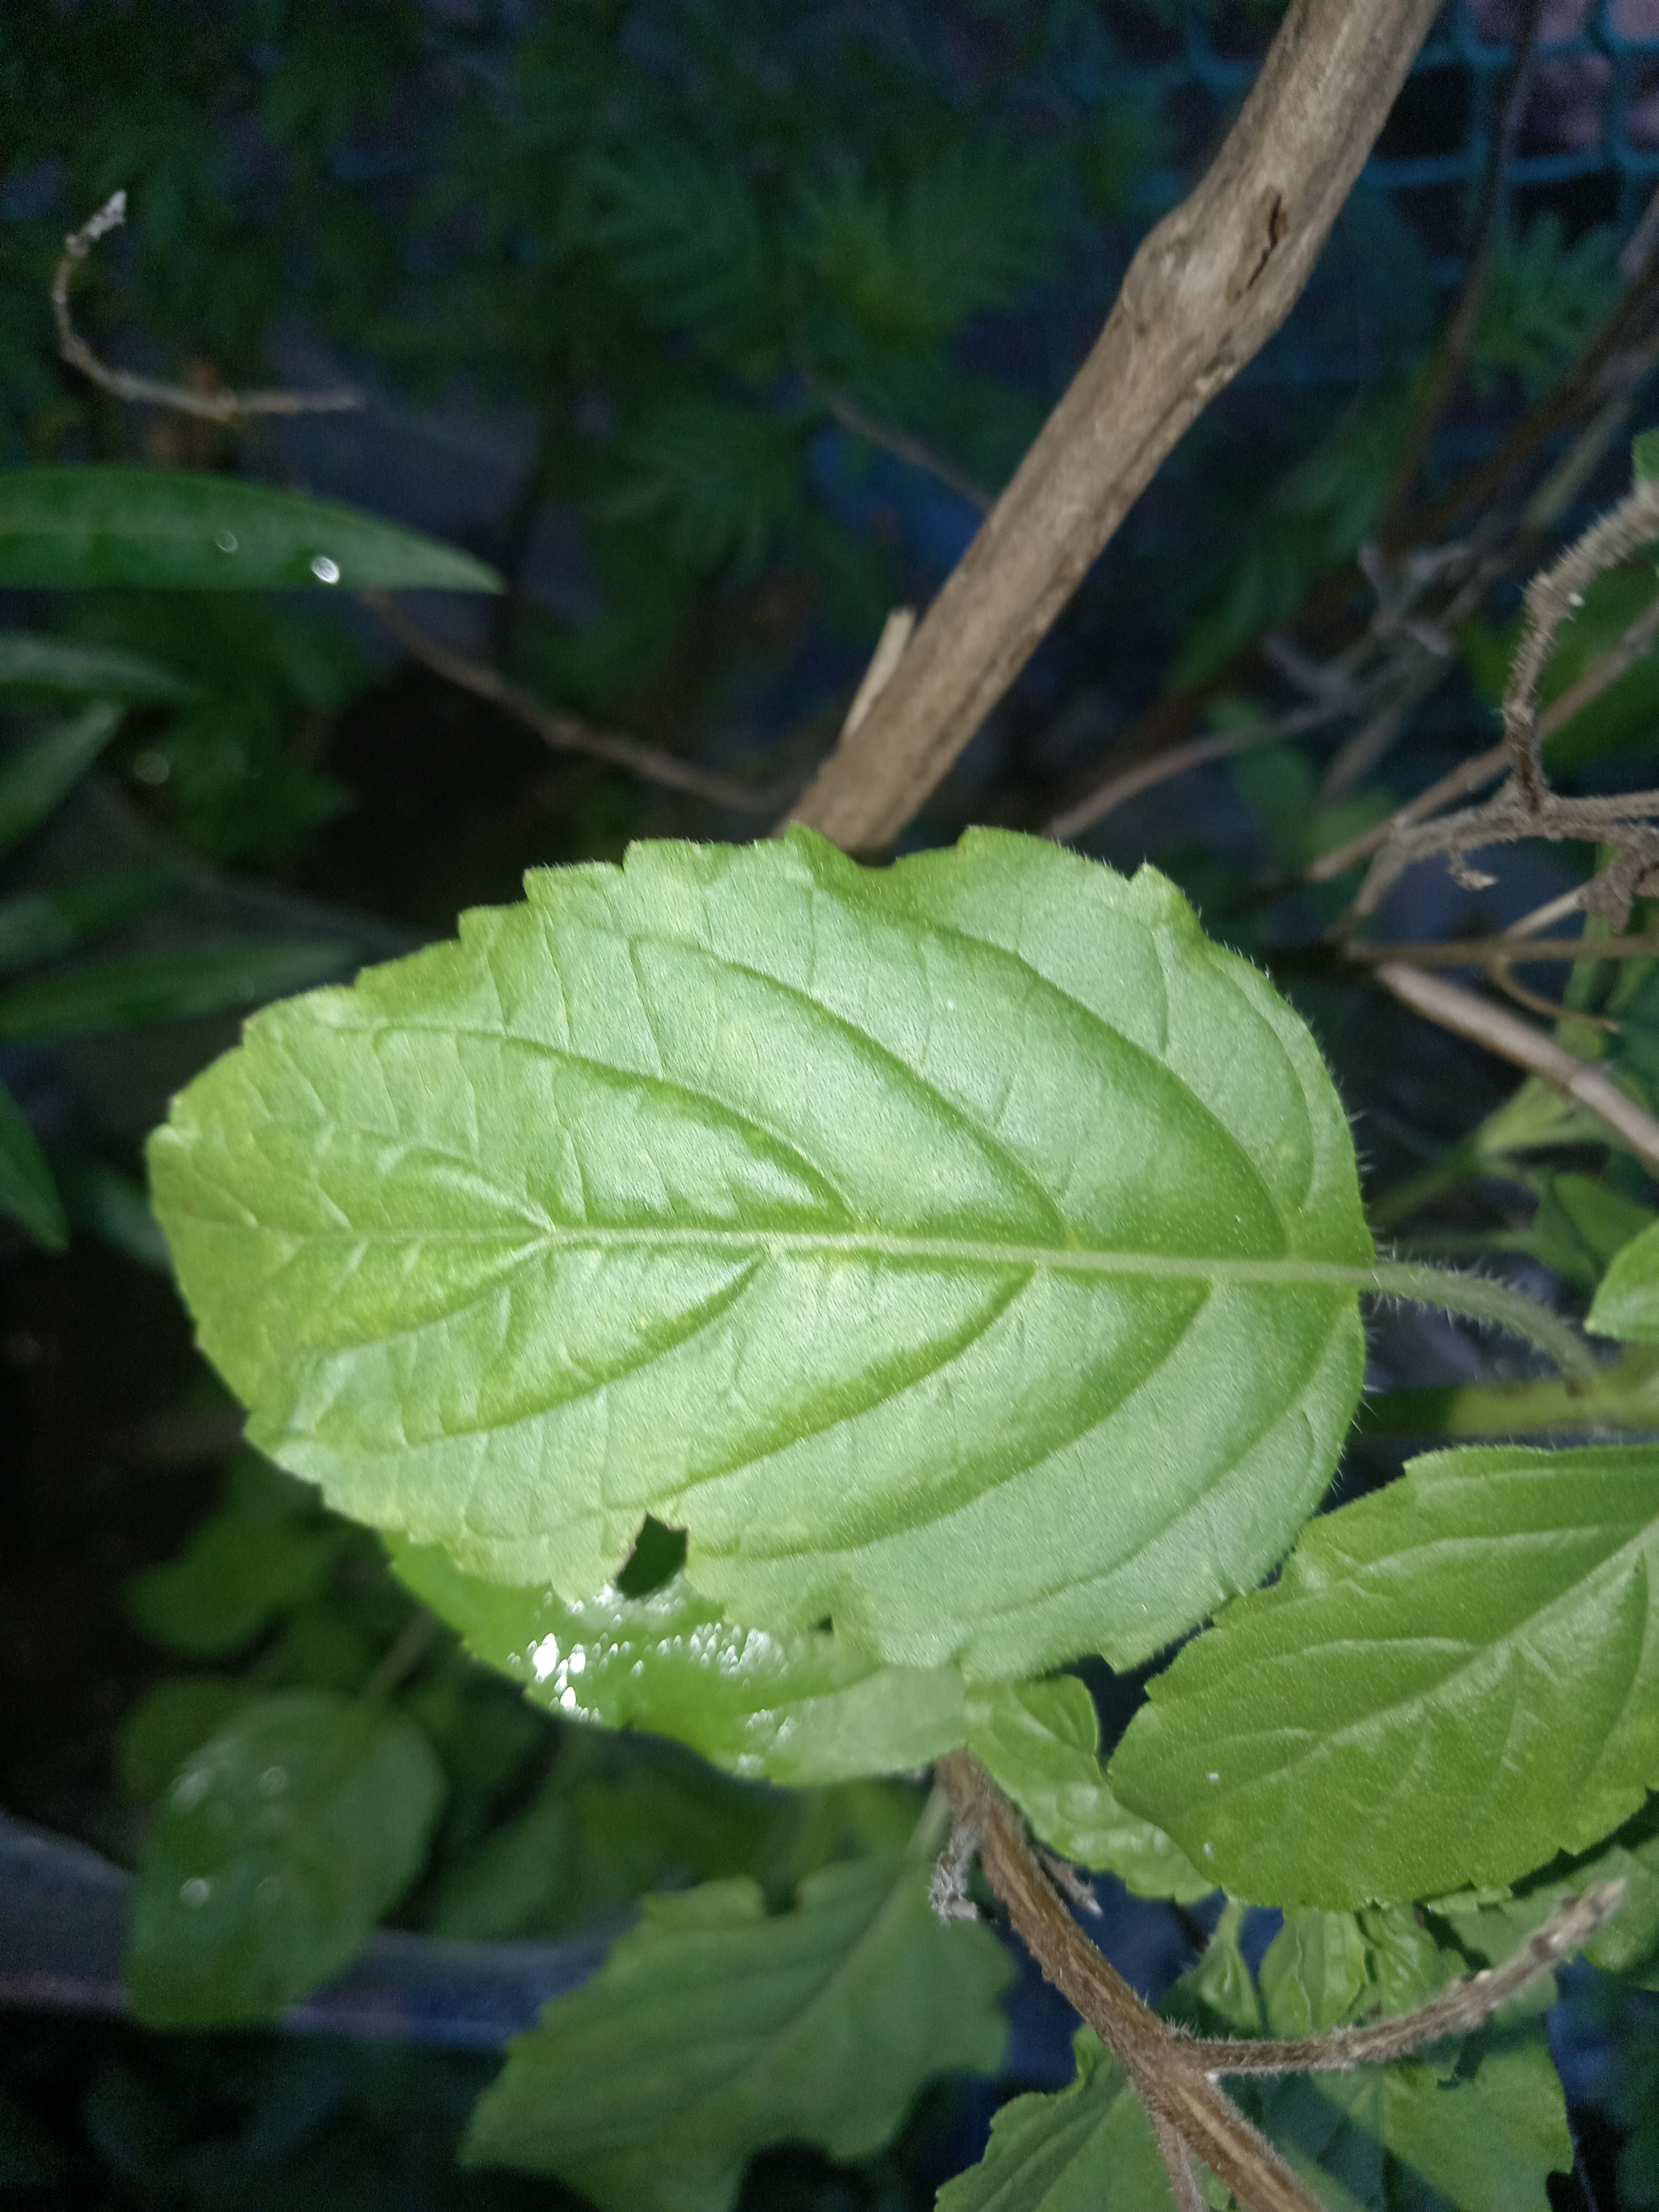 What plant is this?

tulshi
